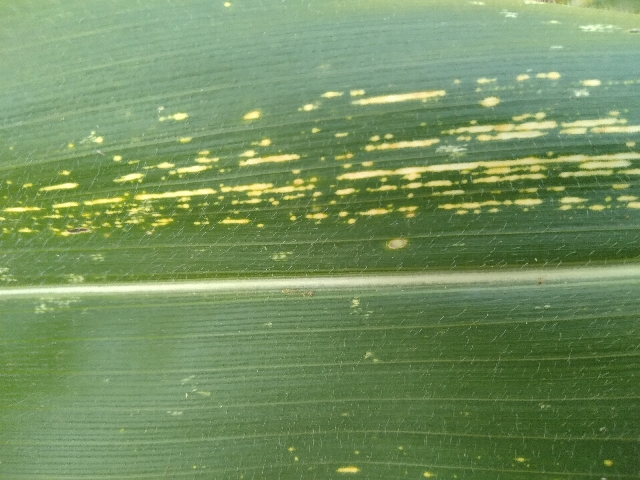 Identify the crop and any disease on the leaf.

maize, maize streak virus
